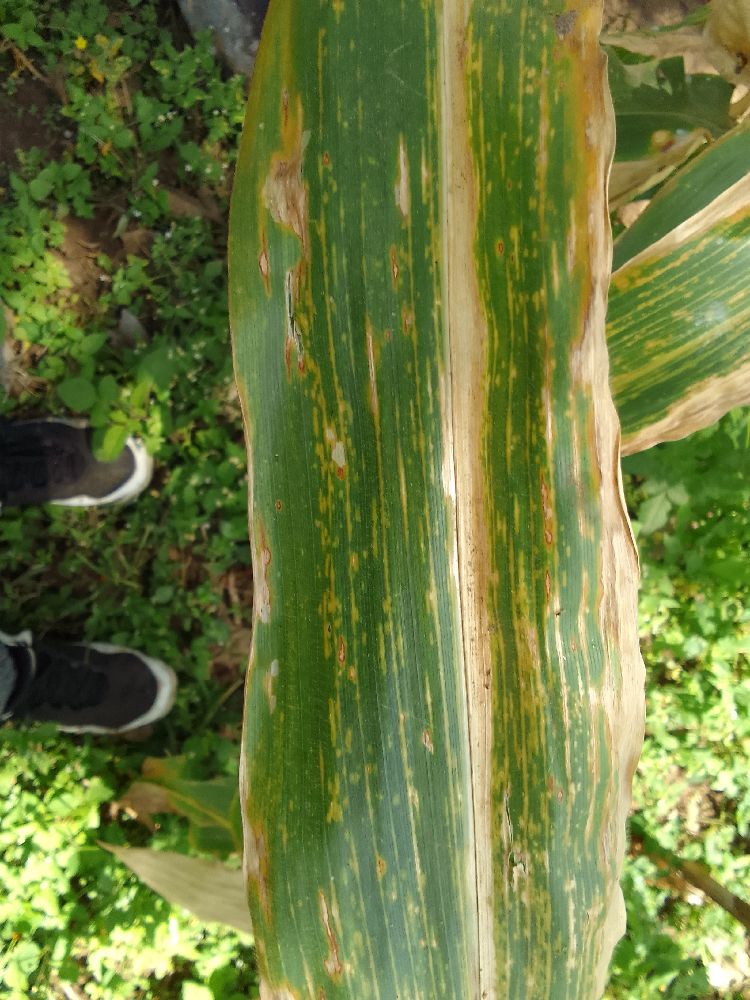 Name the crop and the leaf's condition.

maize, maize lethal necrosis
